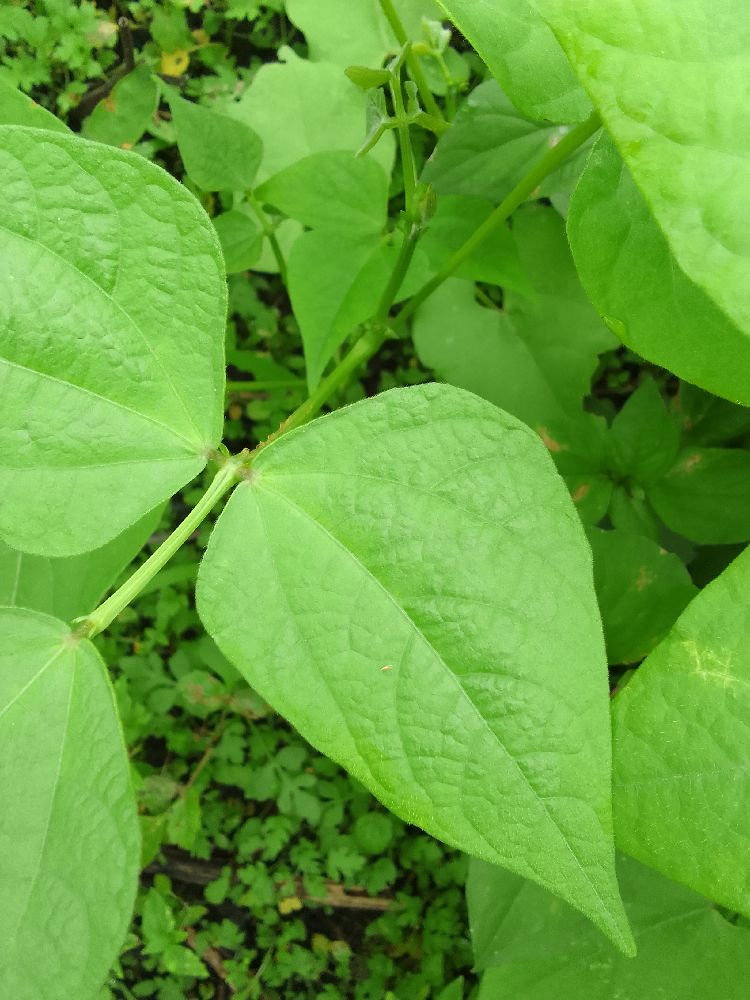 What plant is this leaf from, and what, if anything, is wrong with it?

common bean, healthy
